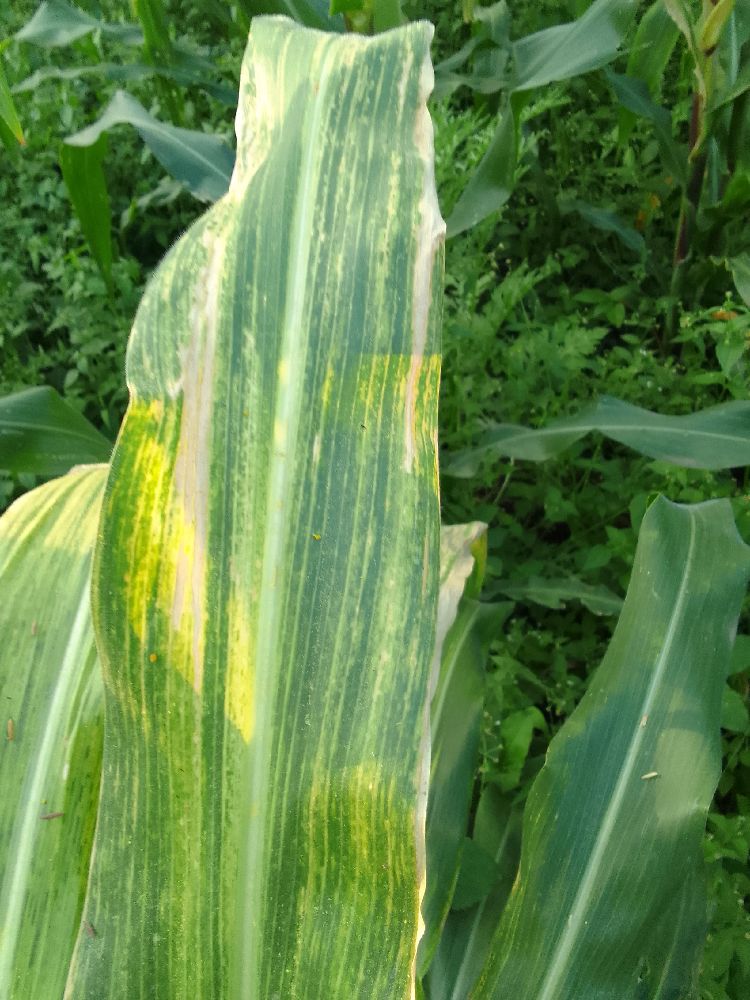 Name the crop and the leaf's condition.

maize, maize lethal necrosis
